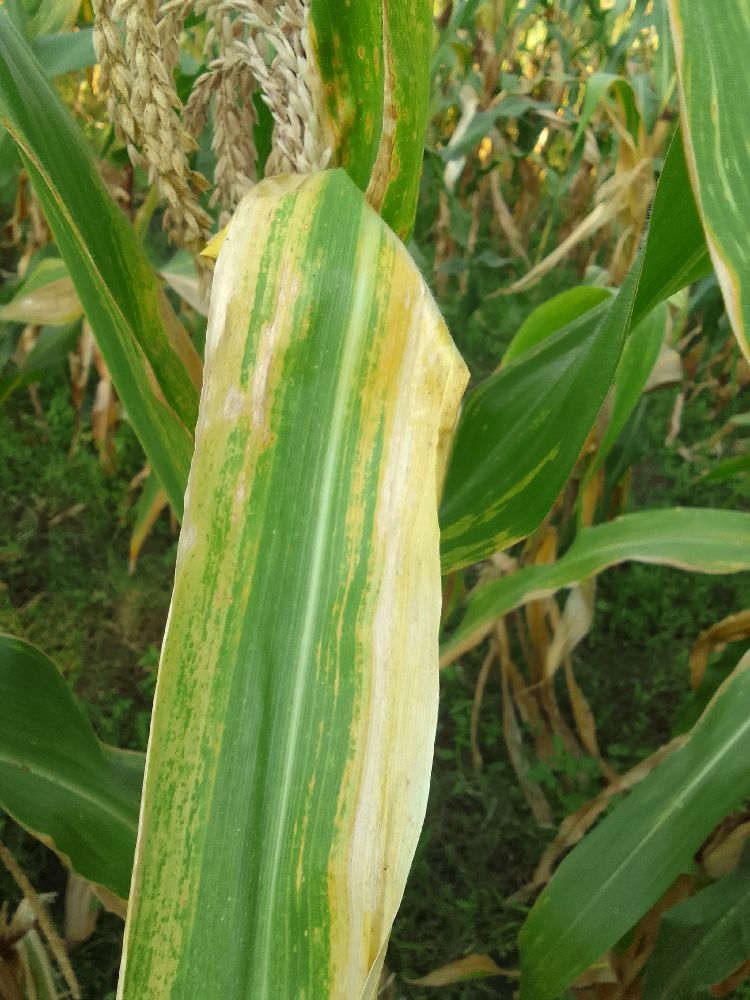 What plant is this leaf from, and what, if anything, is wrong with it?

maize, maize lethal necrosis
